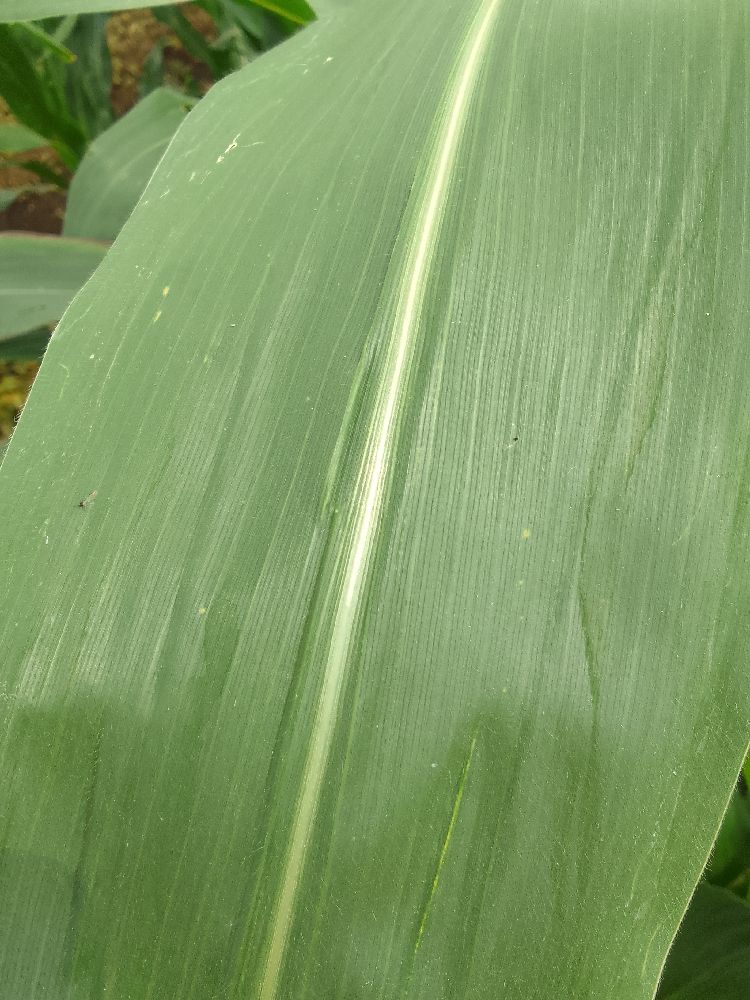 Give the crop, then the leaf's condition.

maize, healthy
